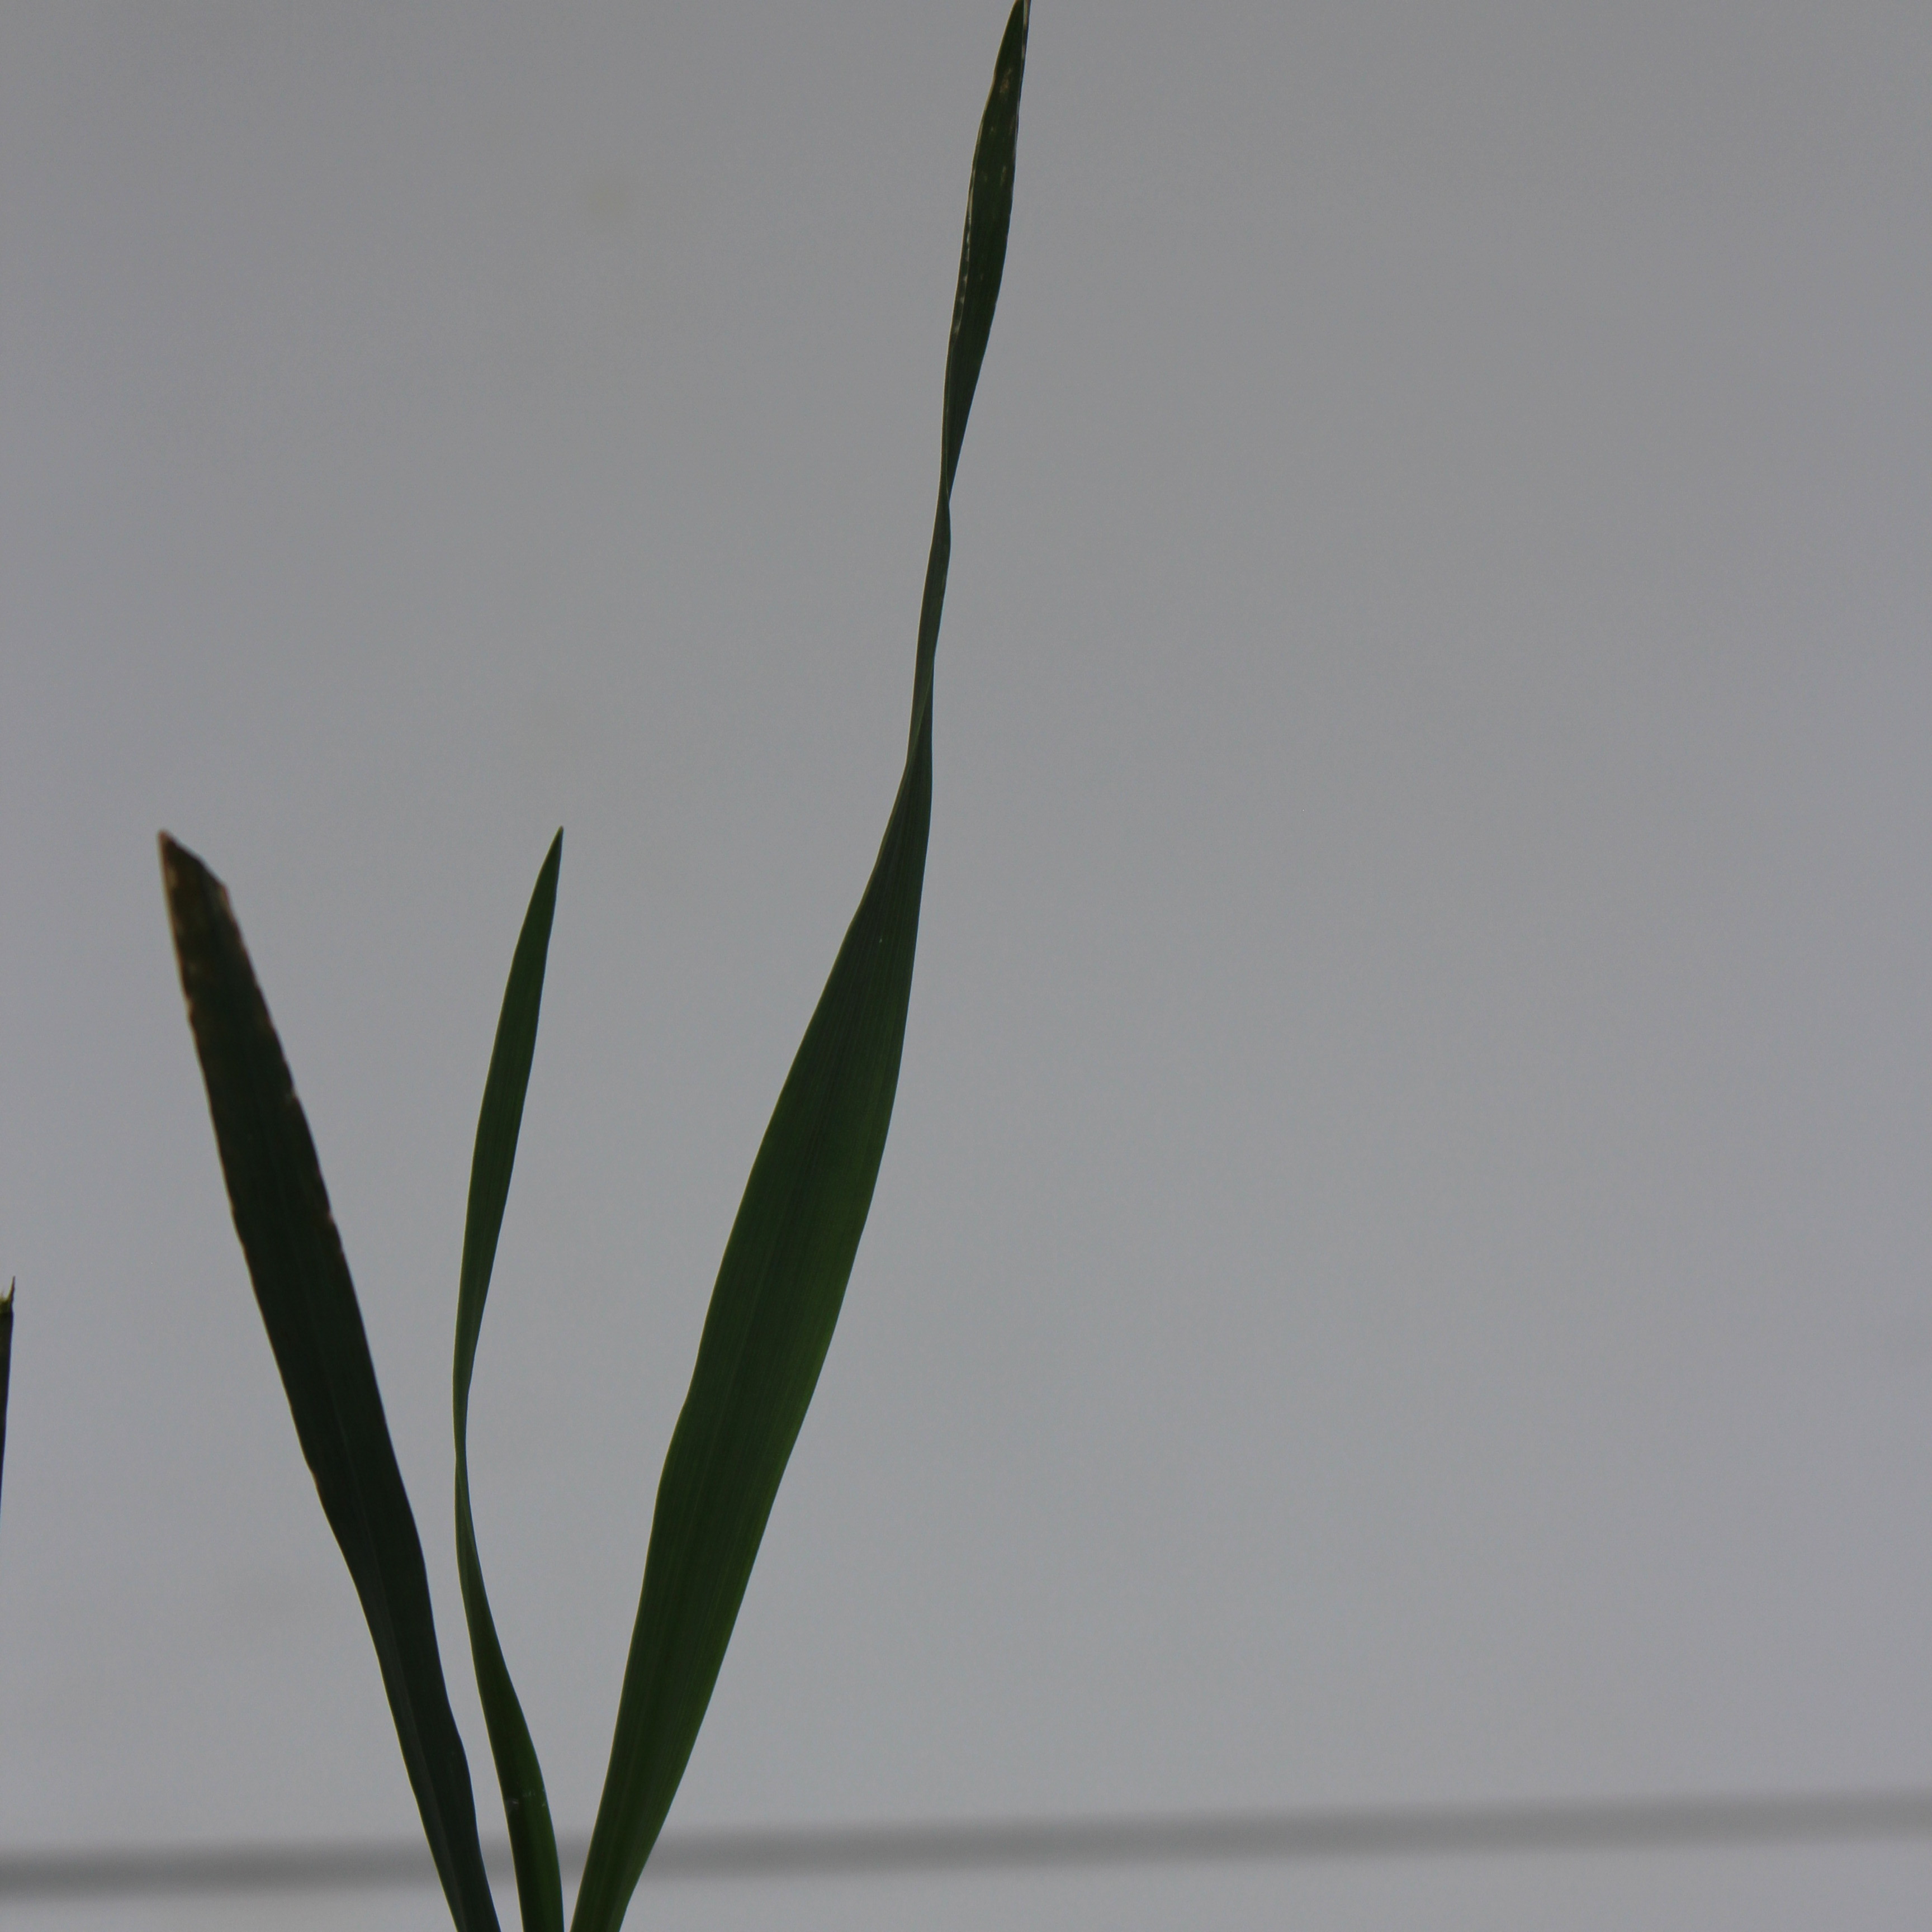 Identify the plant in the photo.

Avena sterilis
